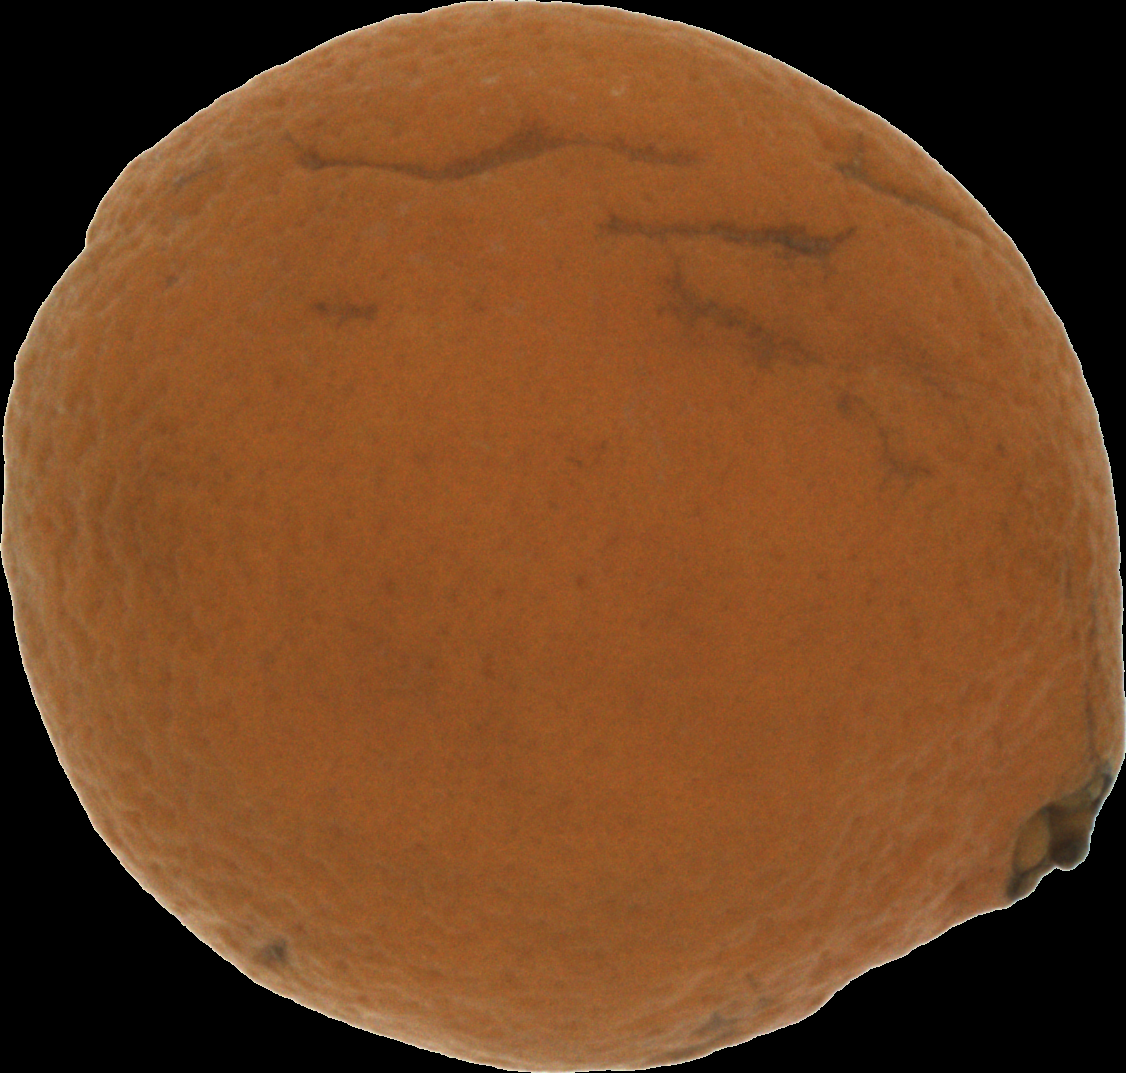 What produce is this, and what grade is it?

orange, bad
